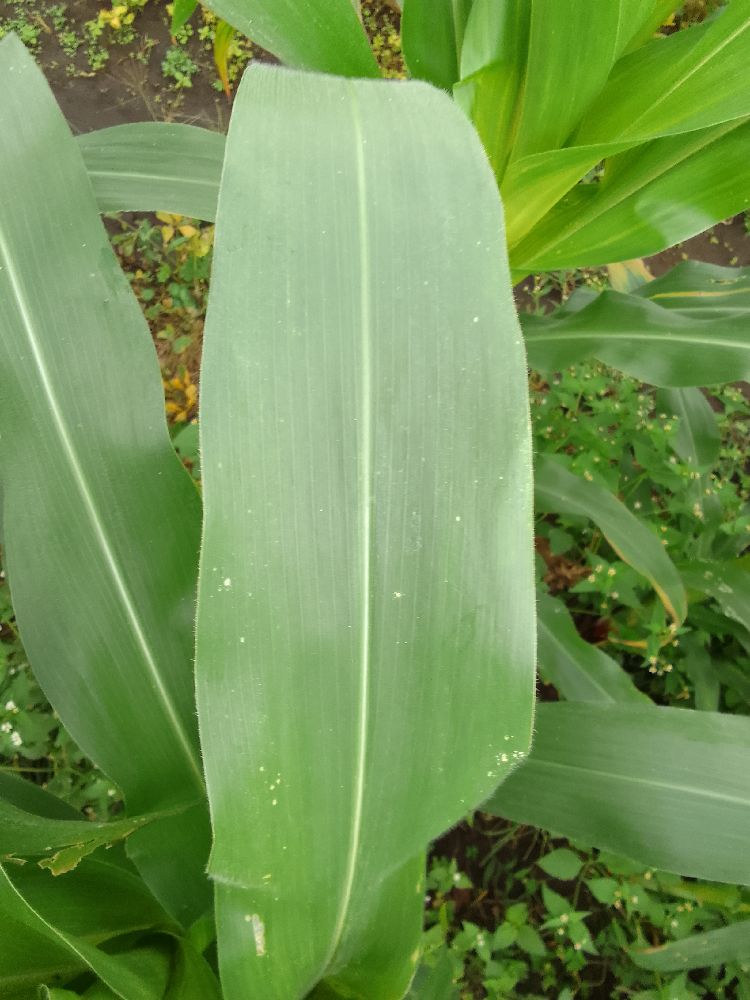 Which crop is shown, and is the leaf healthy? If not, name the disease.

maize, healthy
